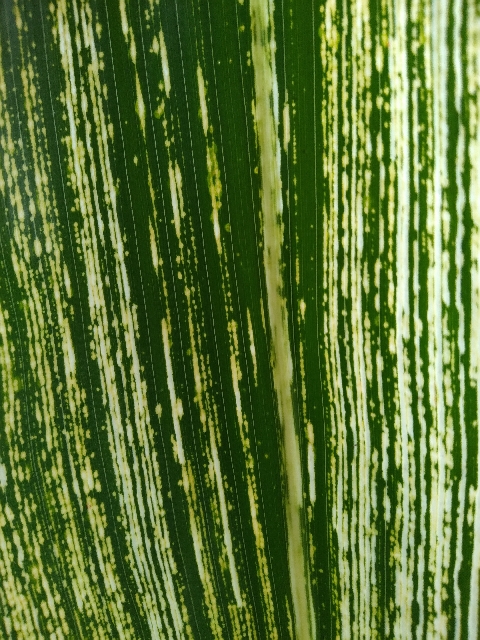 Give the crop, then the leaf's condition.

maize, maize streak virus
